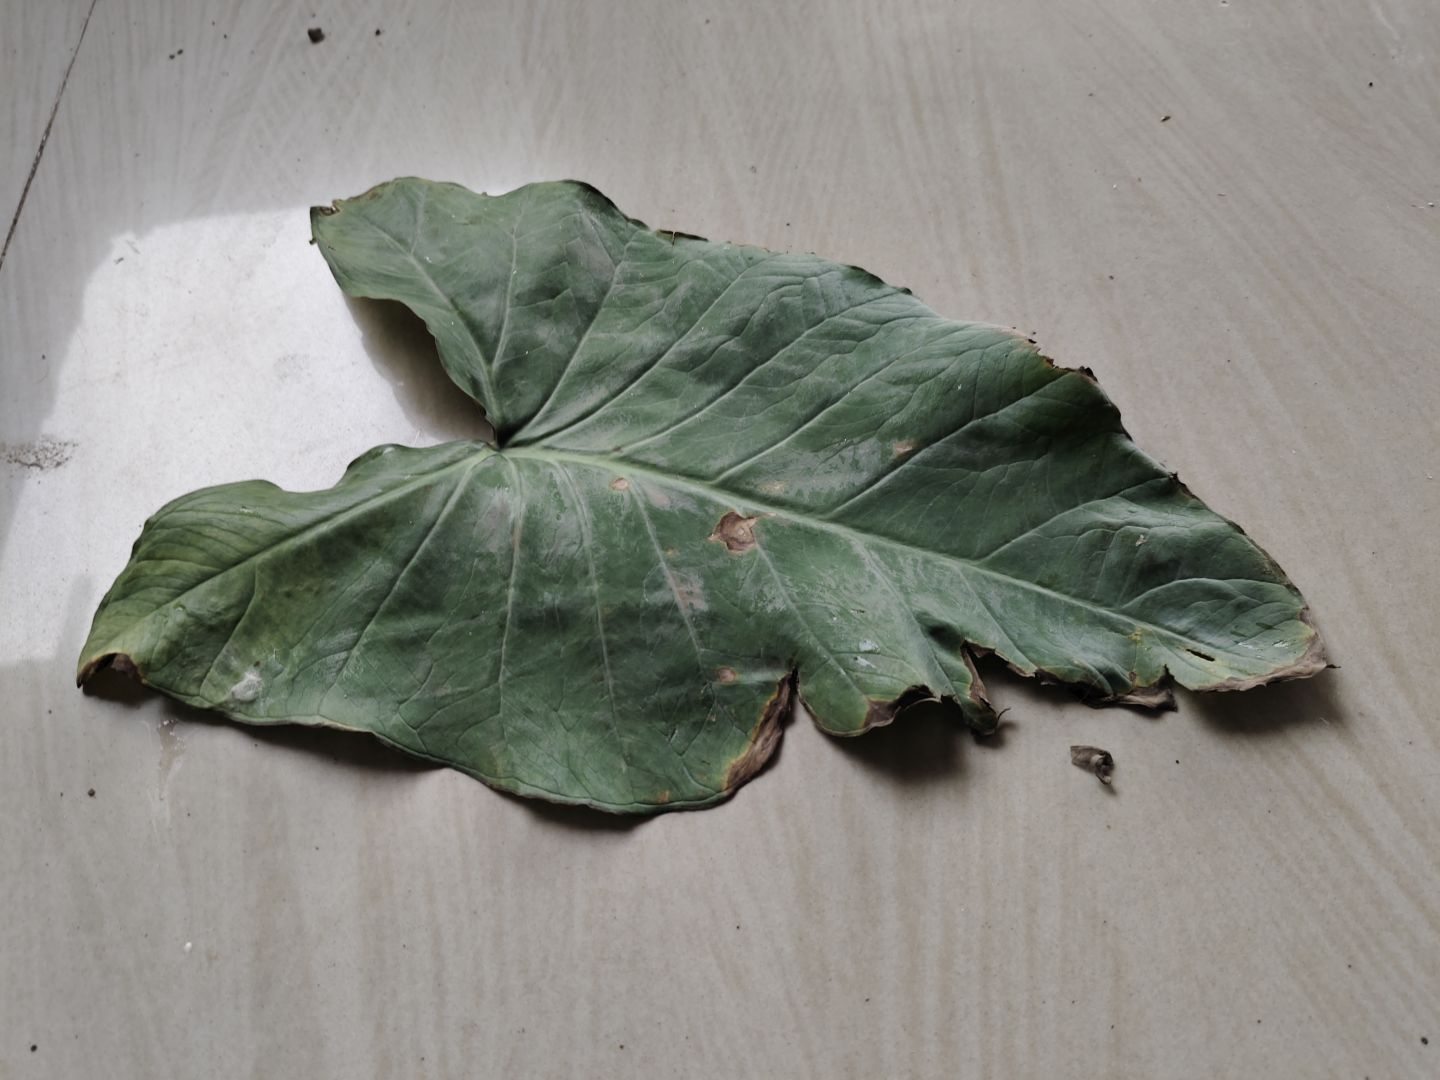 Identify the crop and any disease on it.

taro, leaf blight
